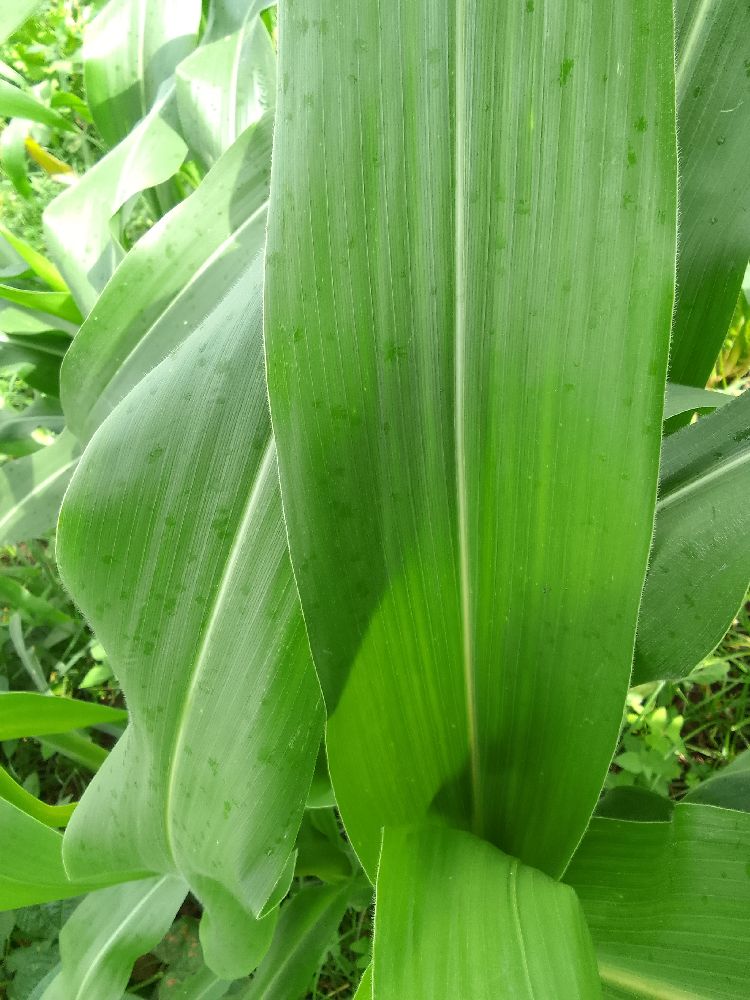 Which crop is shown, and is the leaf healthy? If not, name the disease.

maize, healthy
